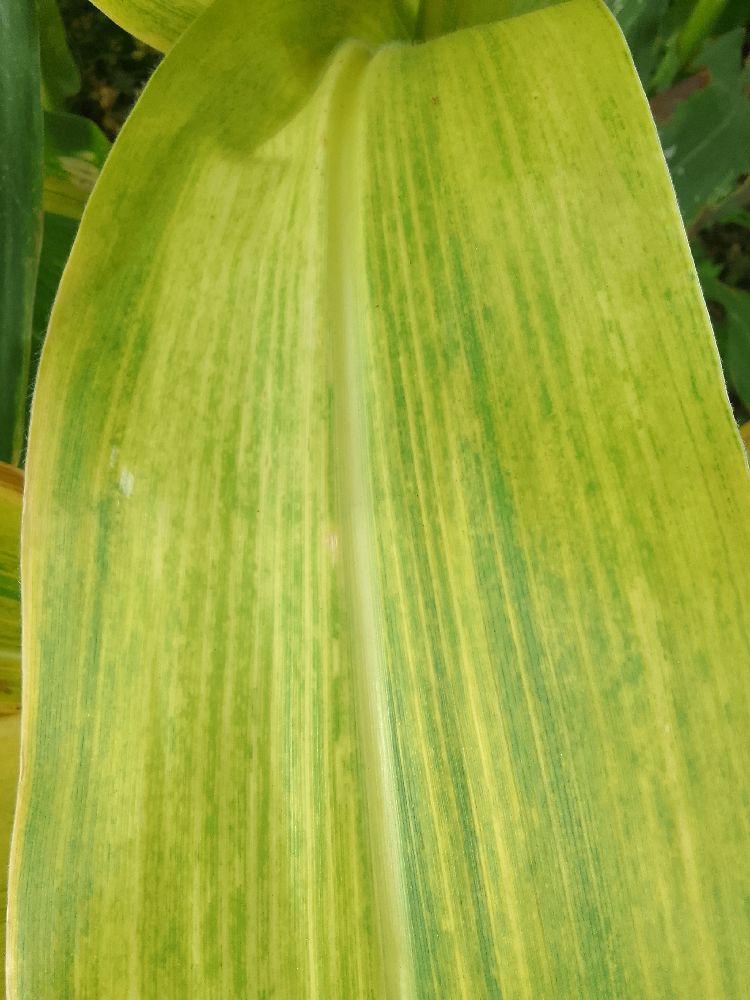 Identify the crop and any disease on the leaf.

maize, maize lethal necrosis
